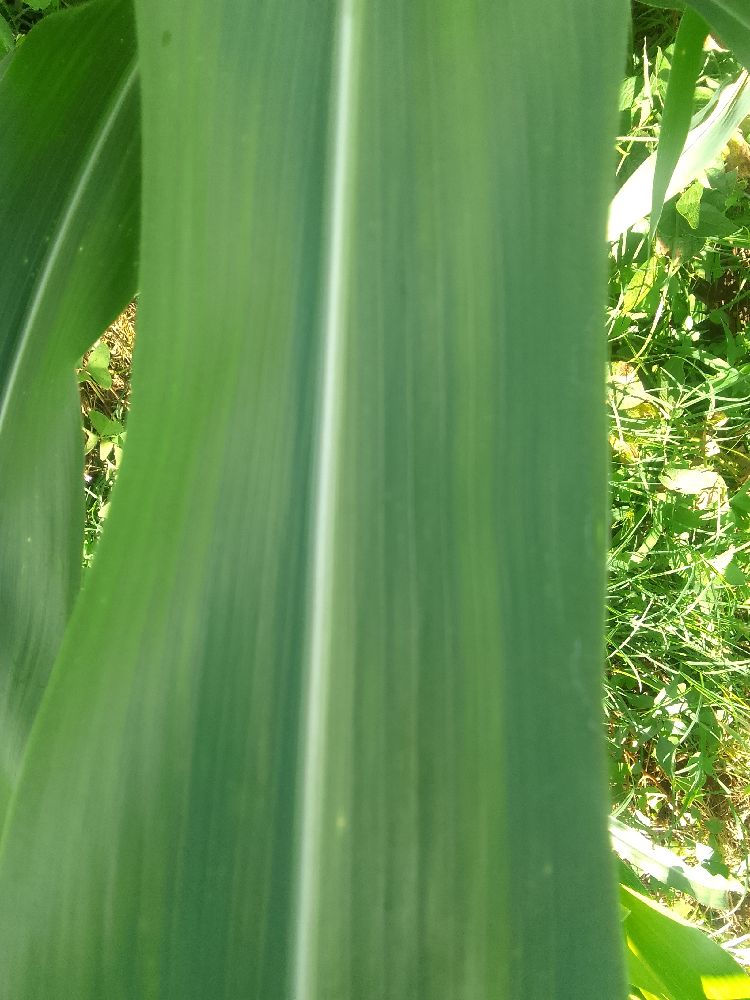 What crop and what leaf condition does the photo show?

maize, healthy
